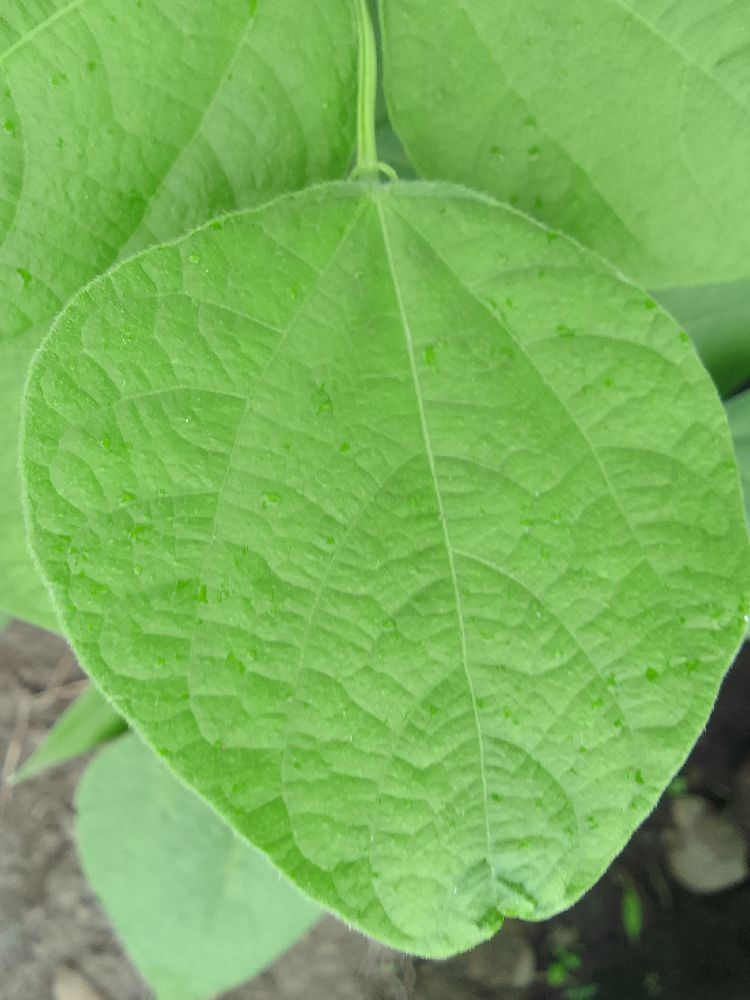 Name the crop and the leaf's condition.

common bean, healthy
